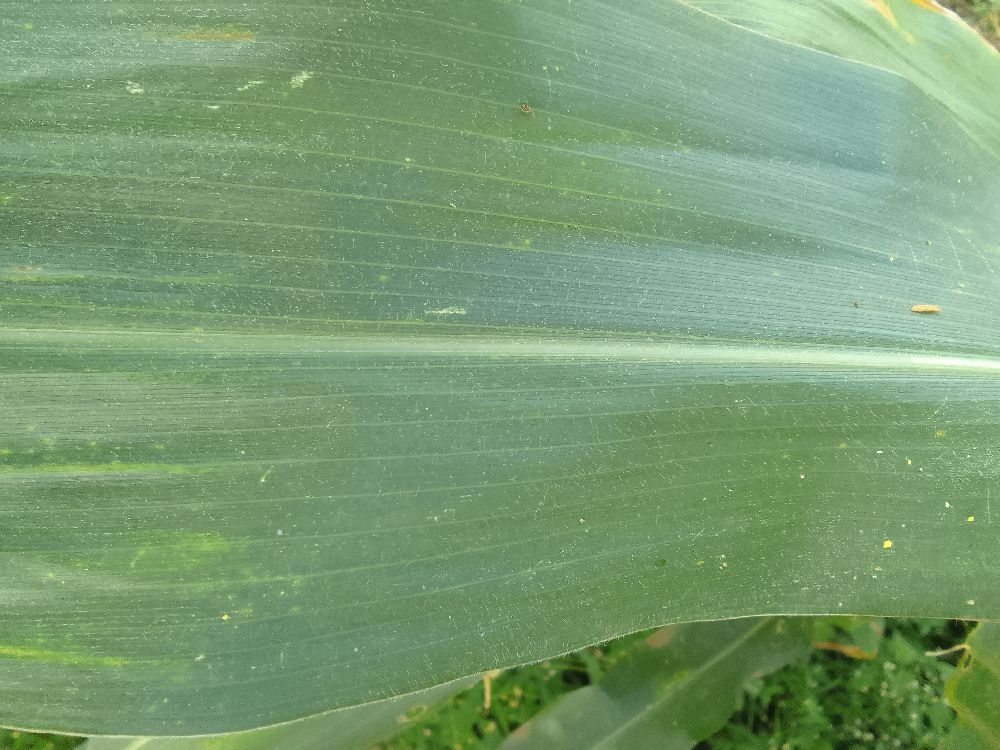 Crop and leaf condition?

maize, healthy
